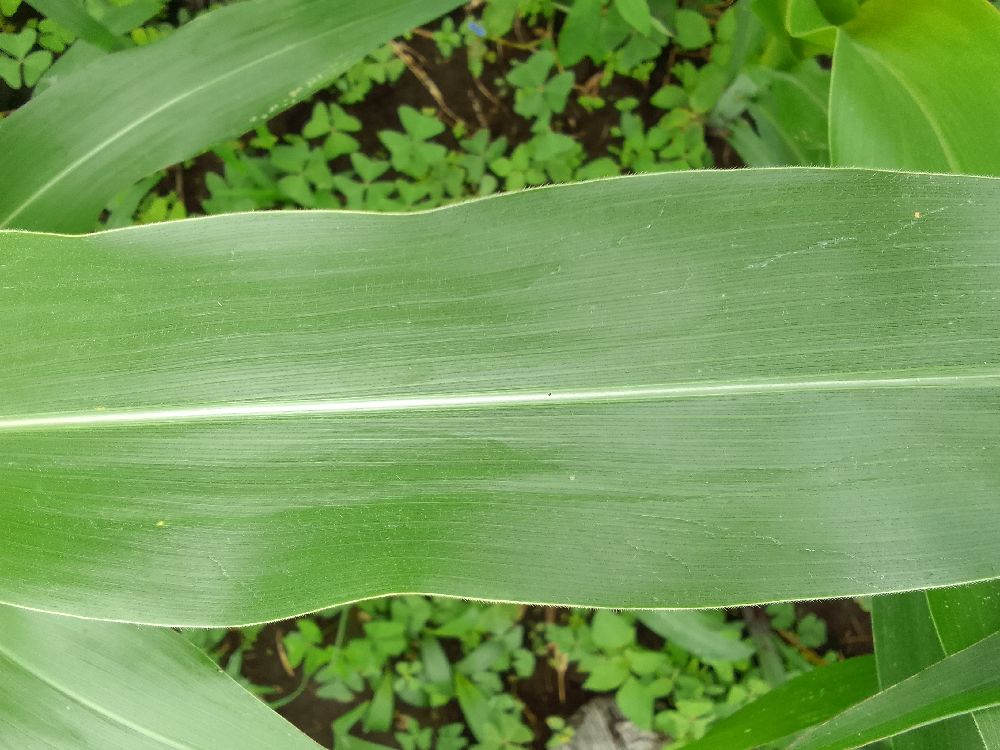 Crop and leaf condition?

maize, healthy
